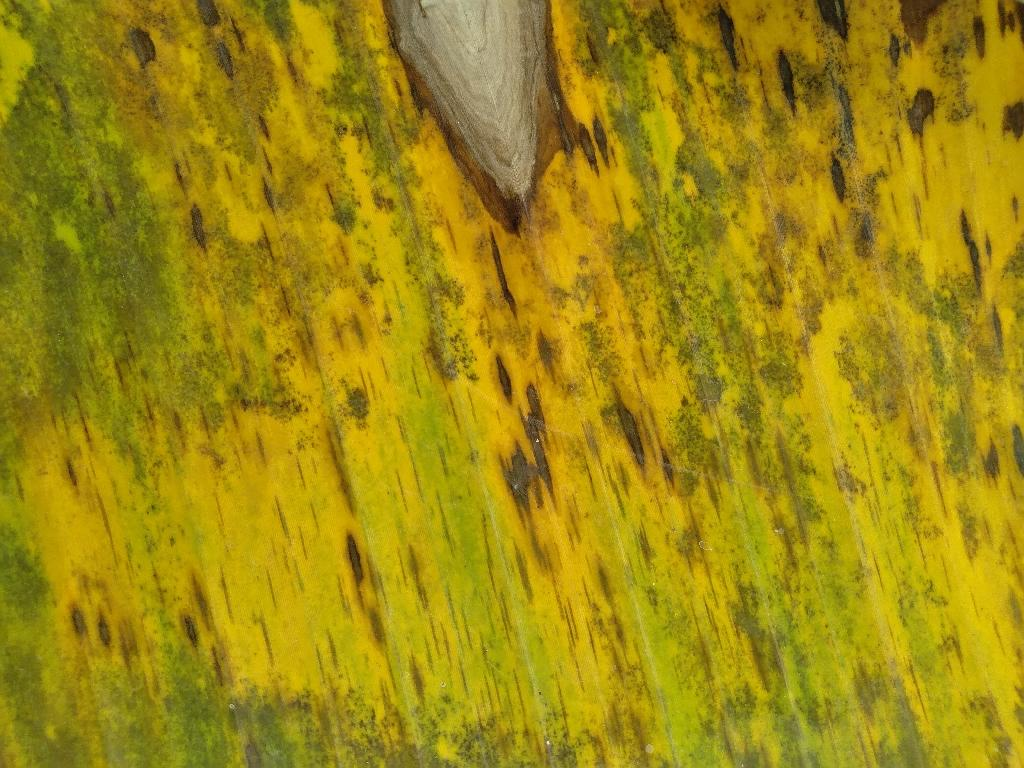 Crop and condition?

banana, black sigatoka
